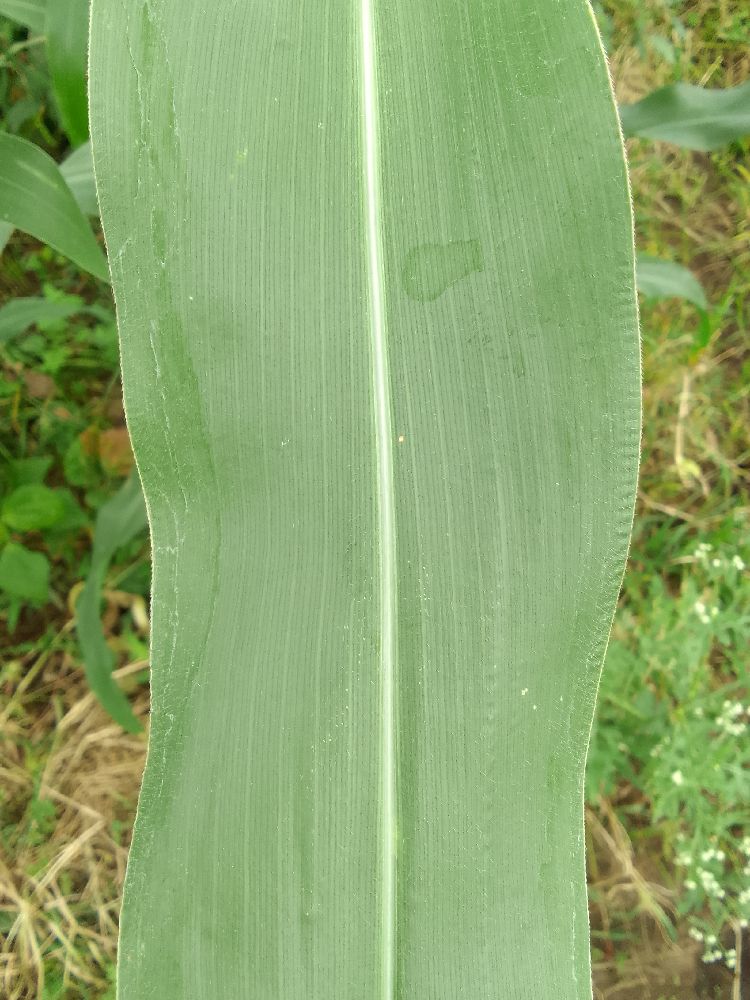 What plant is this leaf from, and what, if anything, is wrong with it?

maize, healthy
